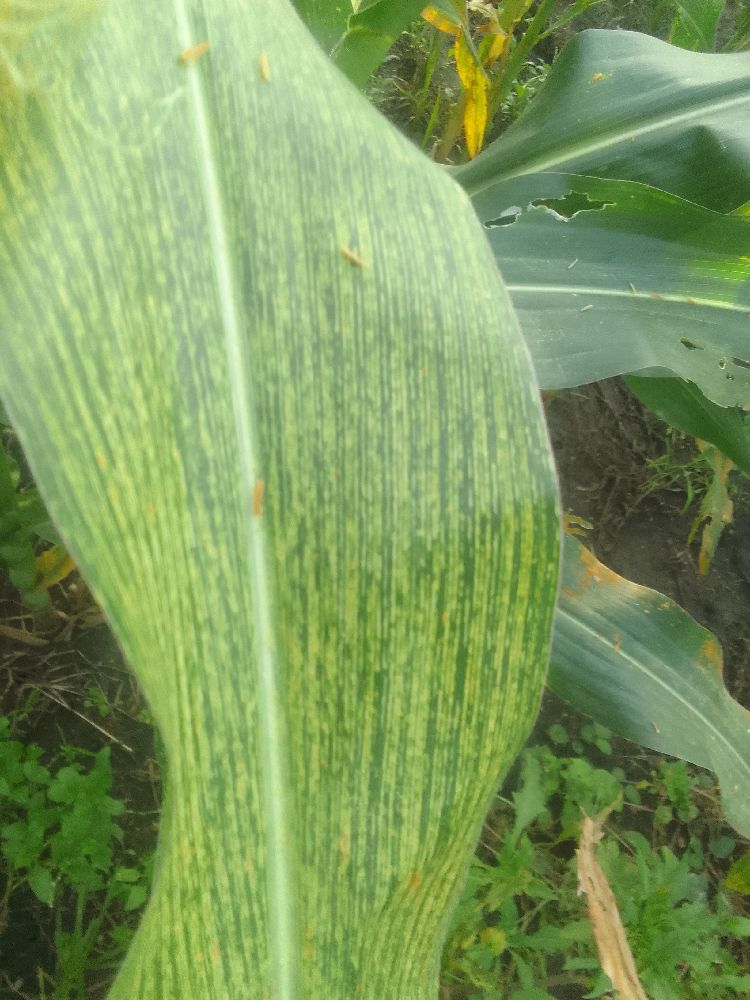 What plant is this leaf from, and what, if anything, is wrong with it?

maize, maize streak virus
